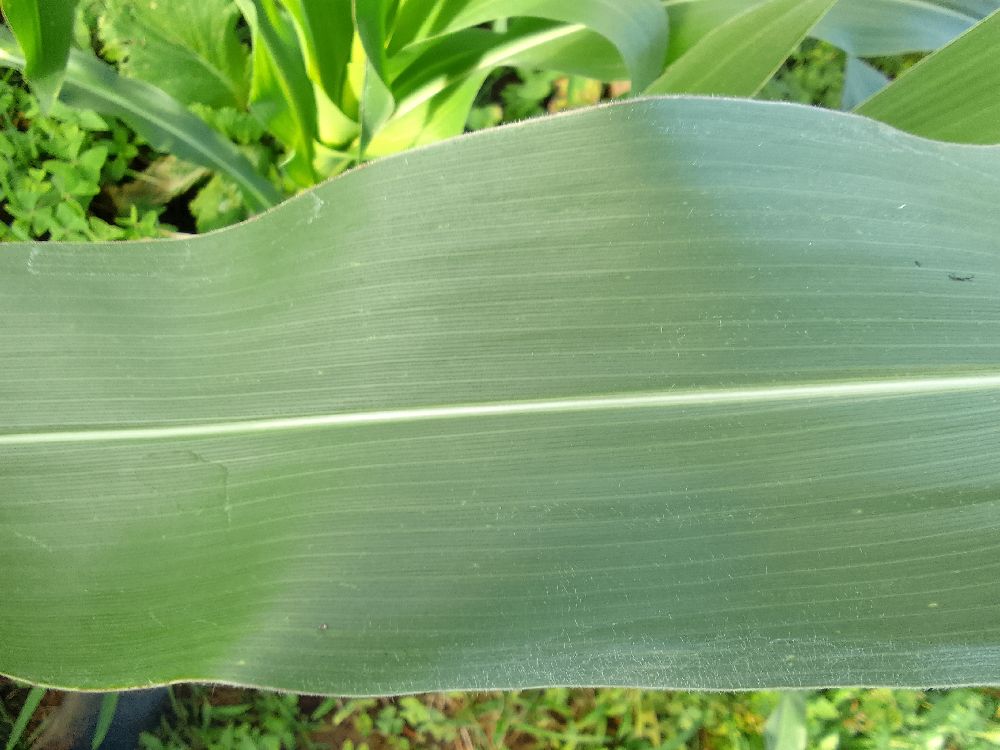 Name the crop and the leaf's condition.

maize, healthy
